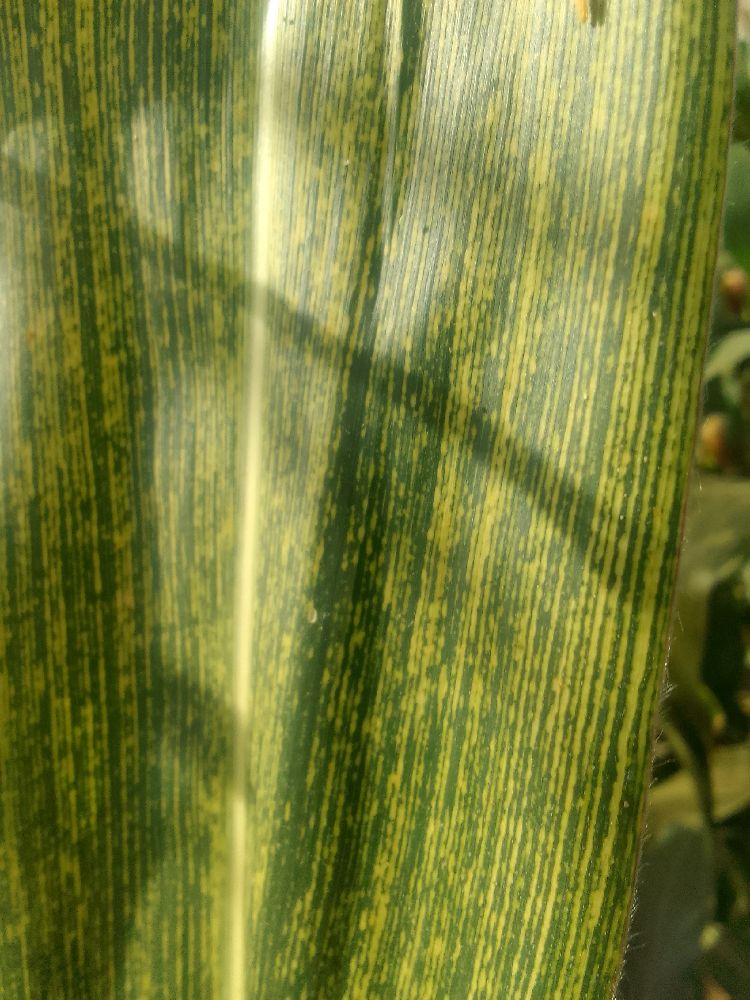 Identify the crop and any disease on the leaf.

maize, maize streak virus
